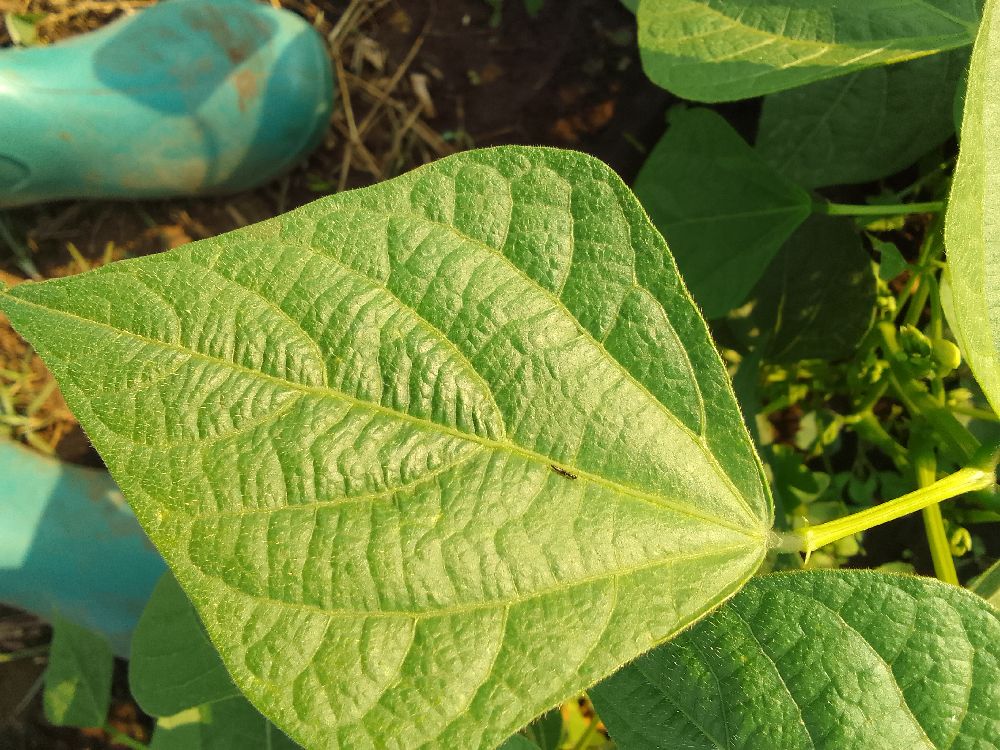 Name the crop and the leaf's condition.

common bean, healthy
